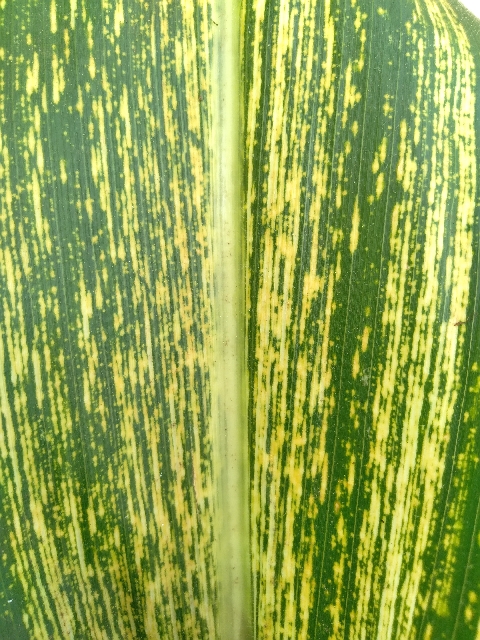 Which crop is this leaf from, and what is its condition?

maize, maize streak virus
